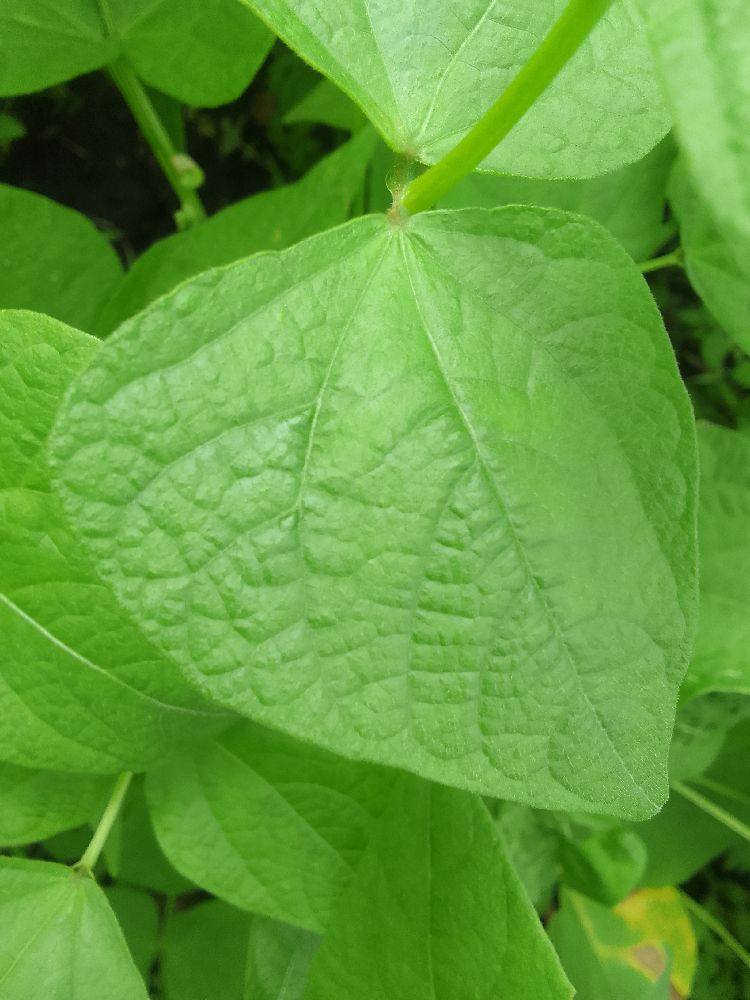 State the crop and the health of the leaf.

common bean, healthy
